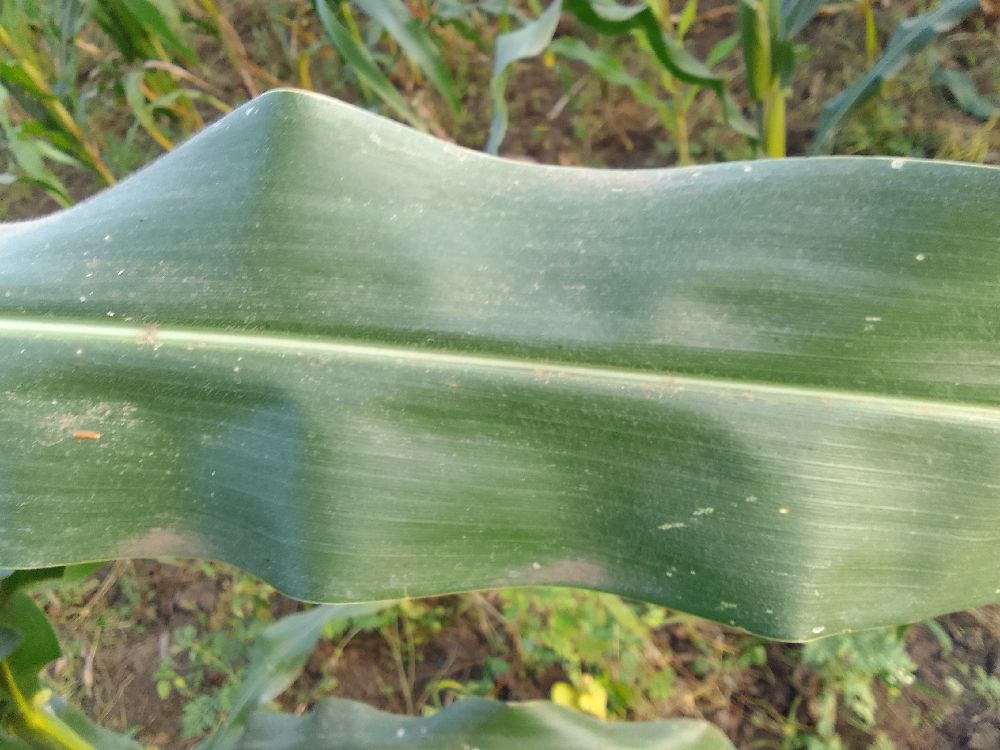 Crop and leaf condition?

maize, healthy
